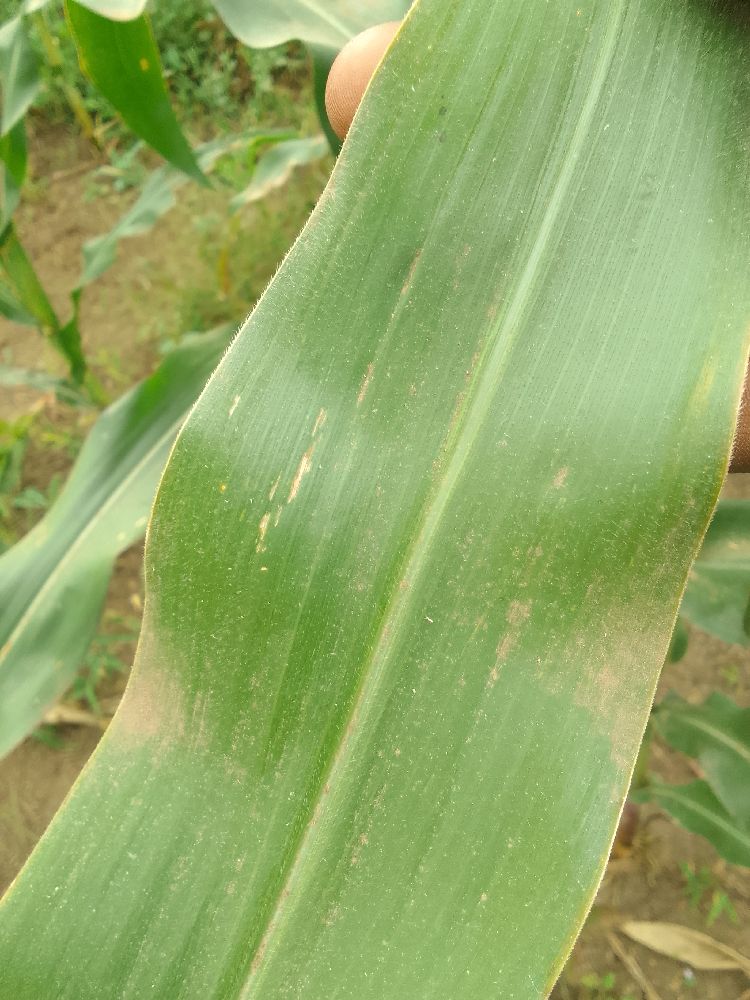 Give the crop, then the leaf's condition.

maize, healthy
